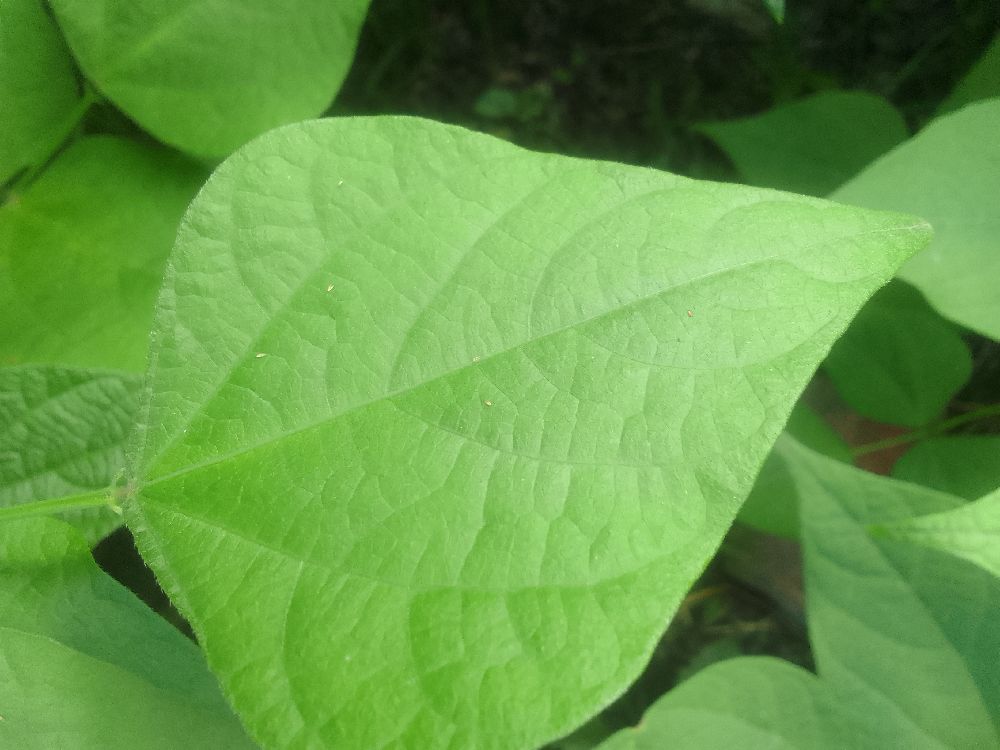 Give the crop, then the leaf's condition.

common bean, healthy
